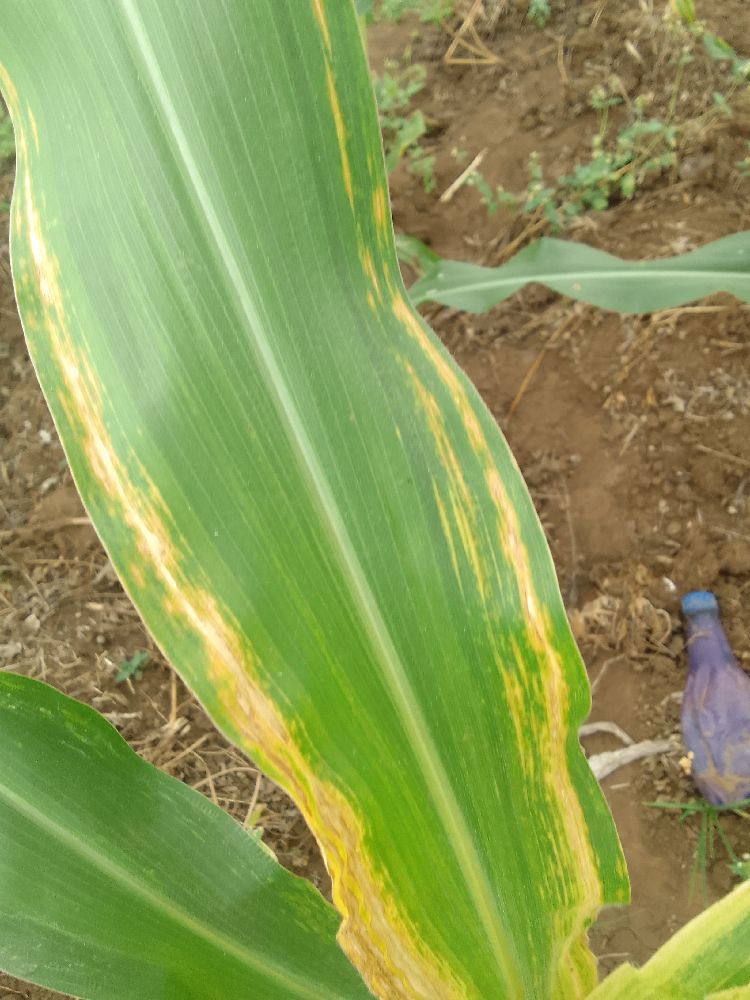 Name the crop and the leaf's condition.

maize, maize lethal necrosis
